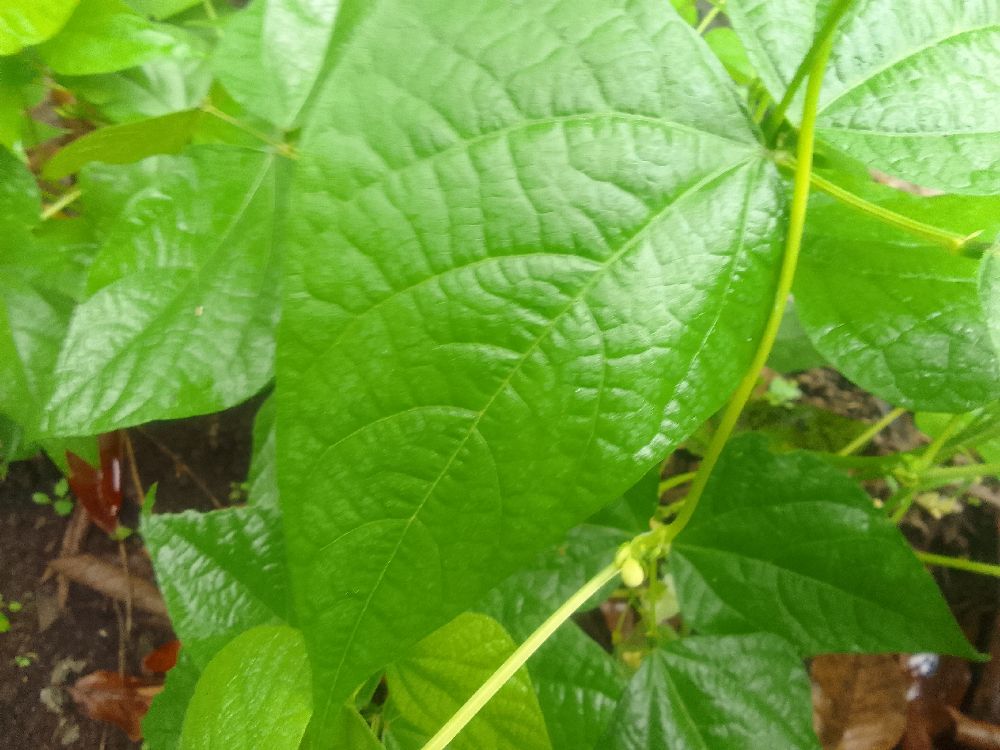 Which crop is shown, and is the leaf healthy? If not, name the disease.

common bean, healthy
